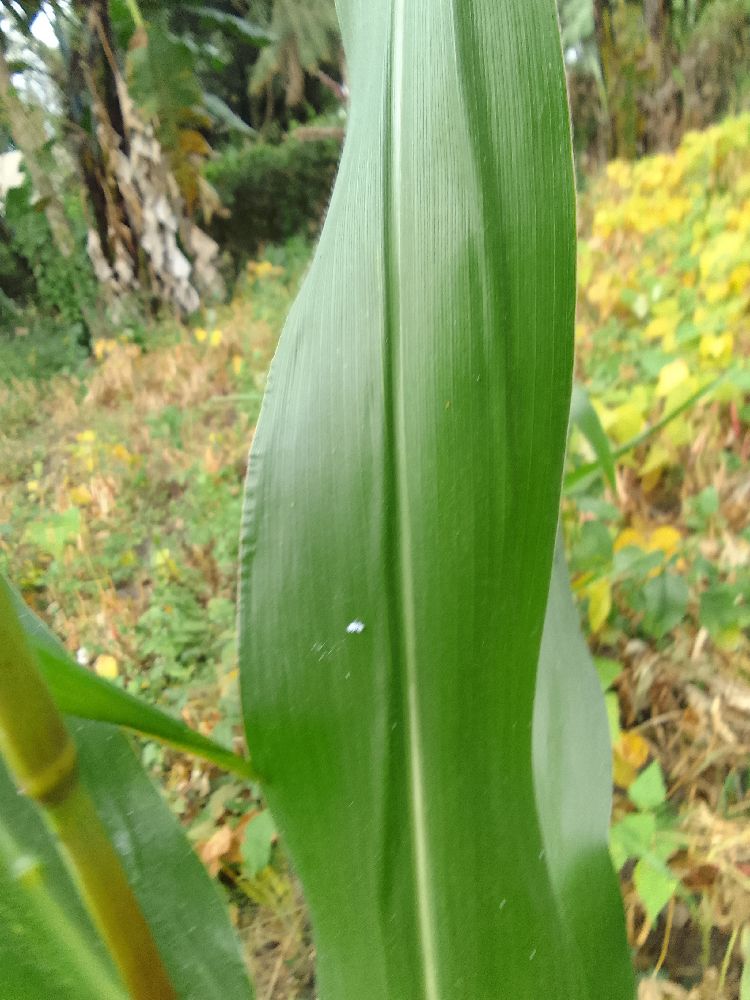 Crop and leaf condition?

maize, healthy
